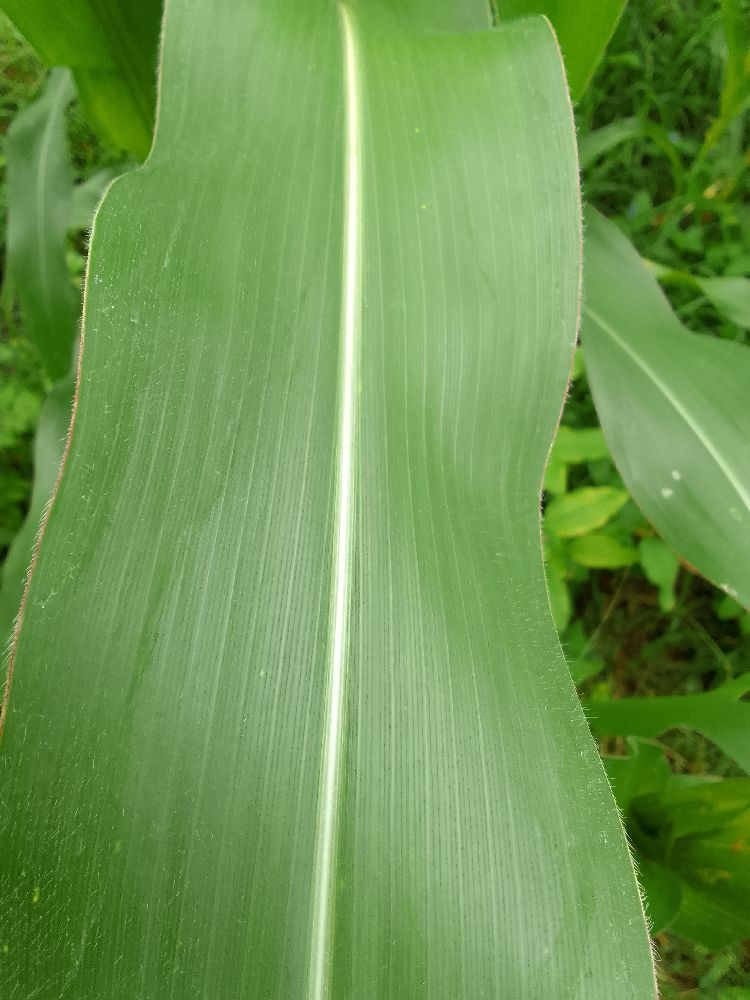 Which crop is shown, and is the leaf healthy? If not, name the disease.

maize, healthy
